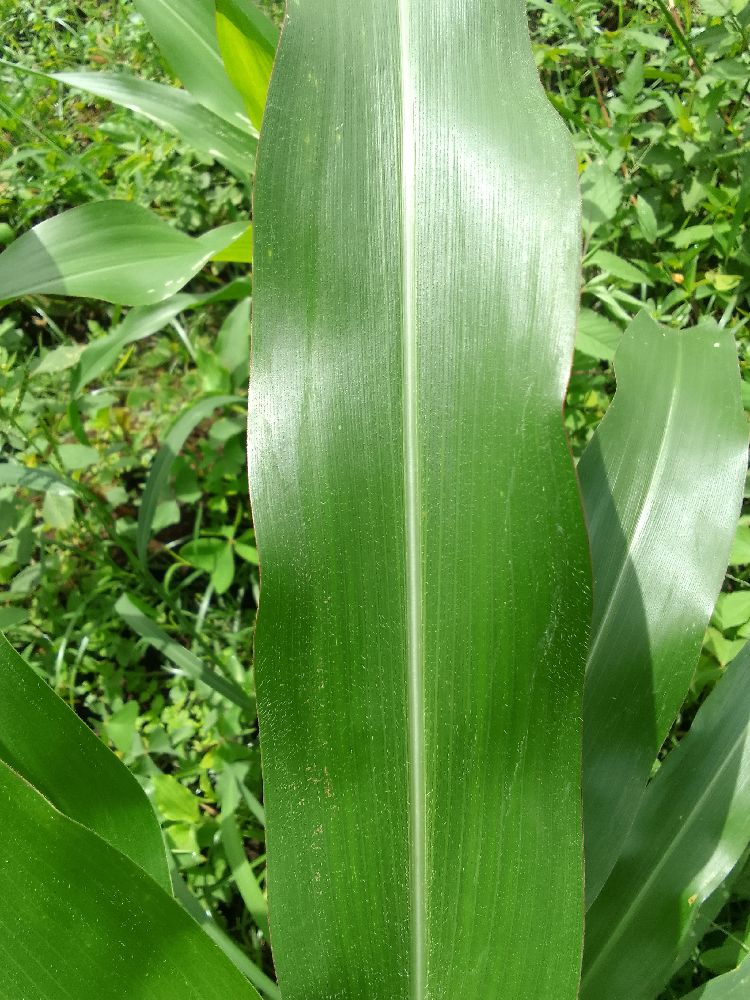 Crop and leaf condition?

maize, healthy
